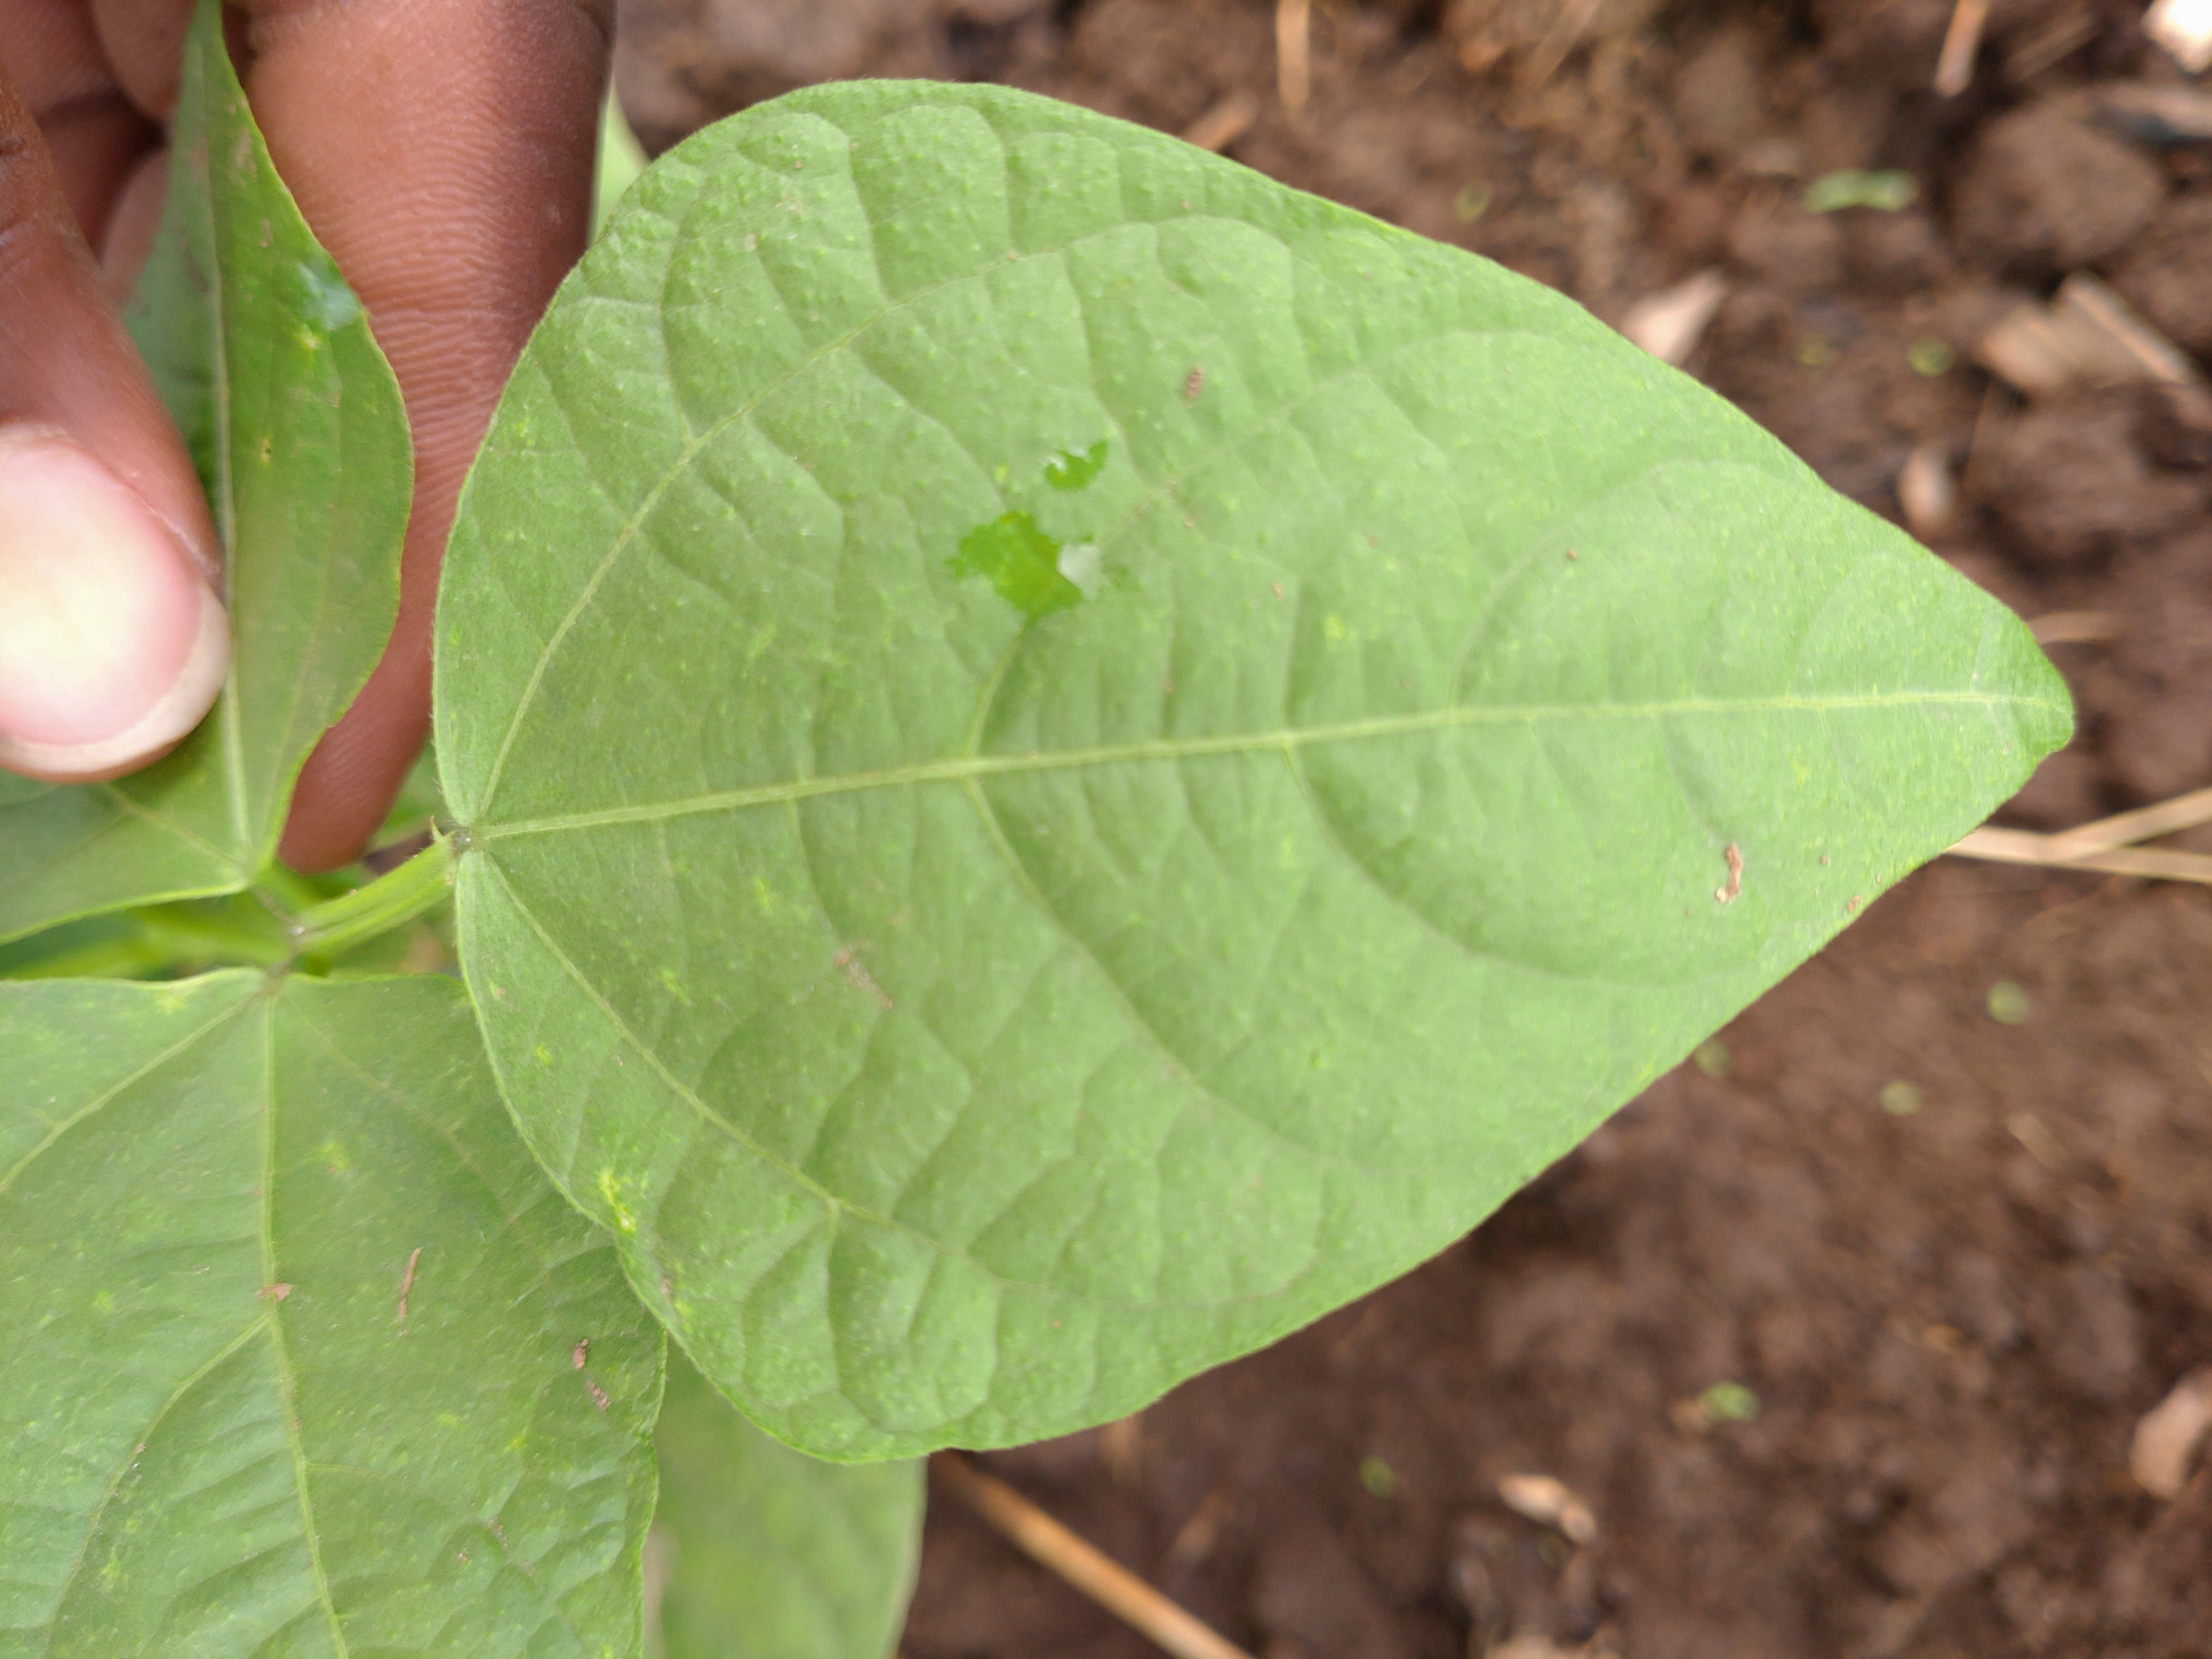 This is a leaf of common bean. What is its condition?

healthy
